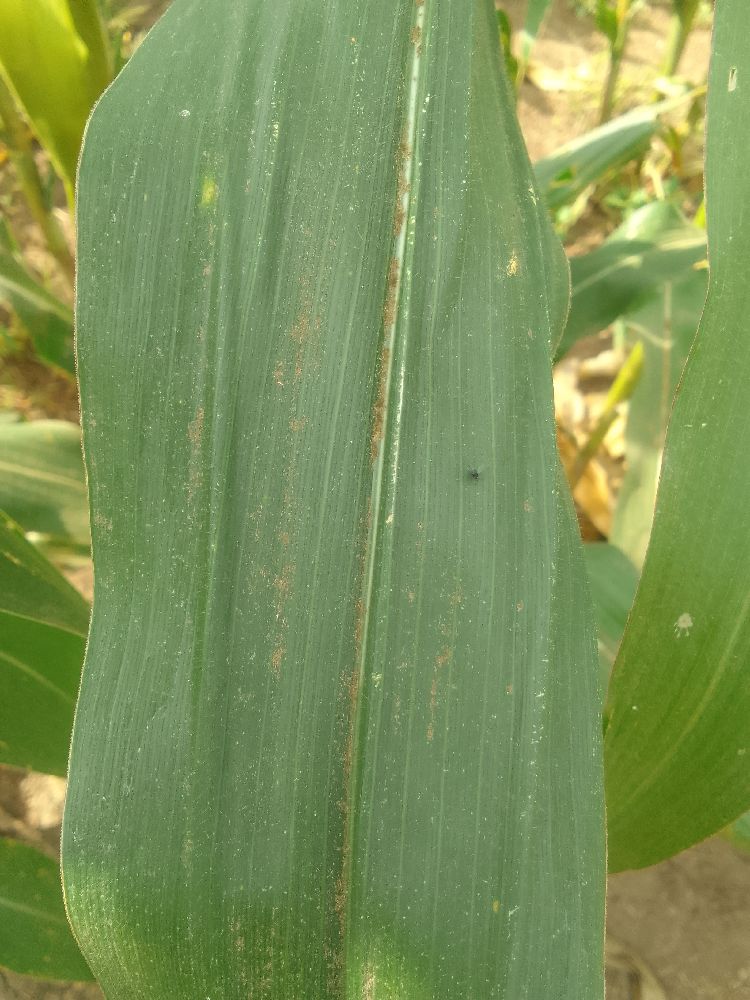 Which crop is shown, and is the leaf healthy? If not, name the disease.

maize, healthy
